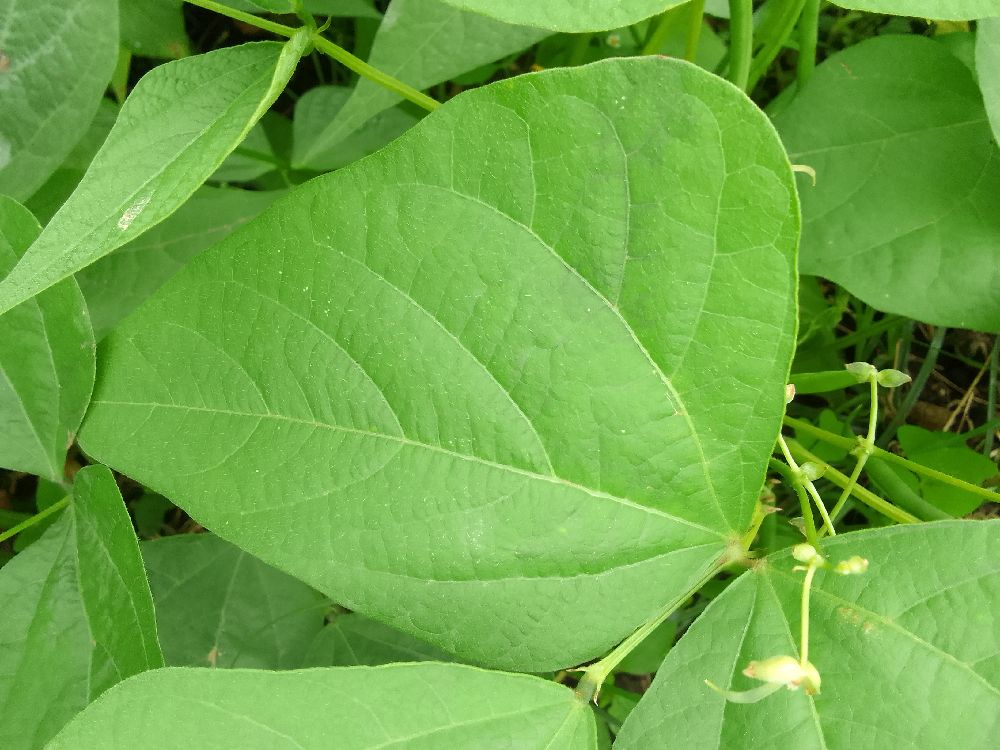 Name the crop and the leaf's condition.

common bean, healthy
